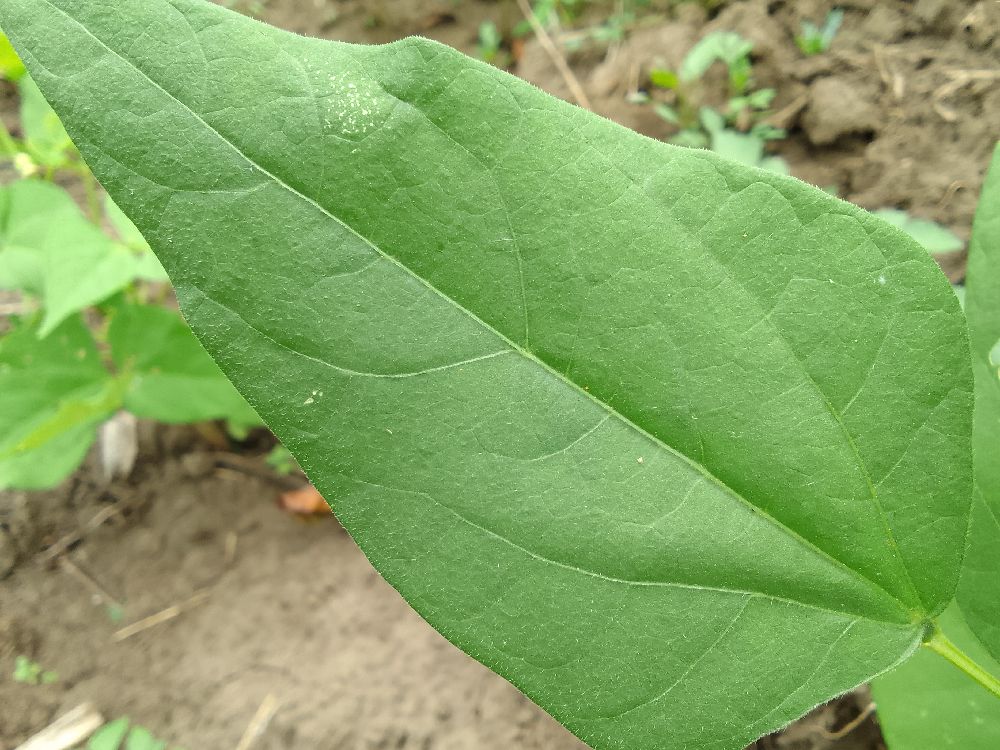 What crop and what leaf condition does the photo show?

common bean, healthy
